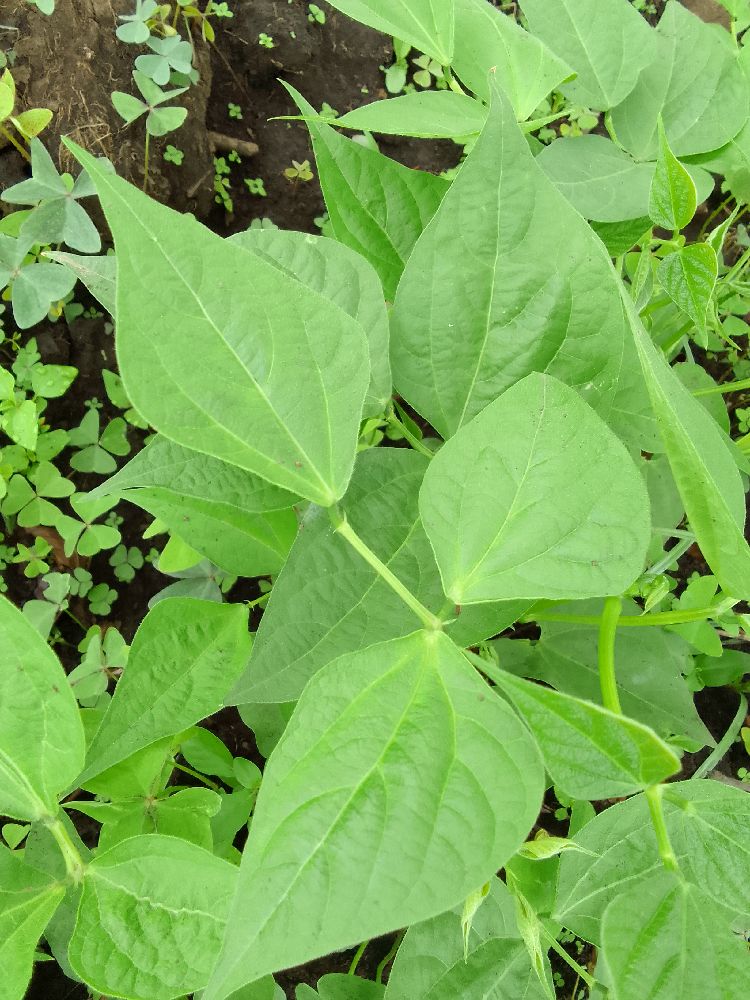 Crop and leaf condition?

common bean, healthy
